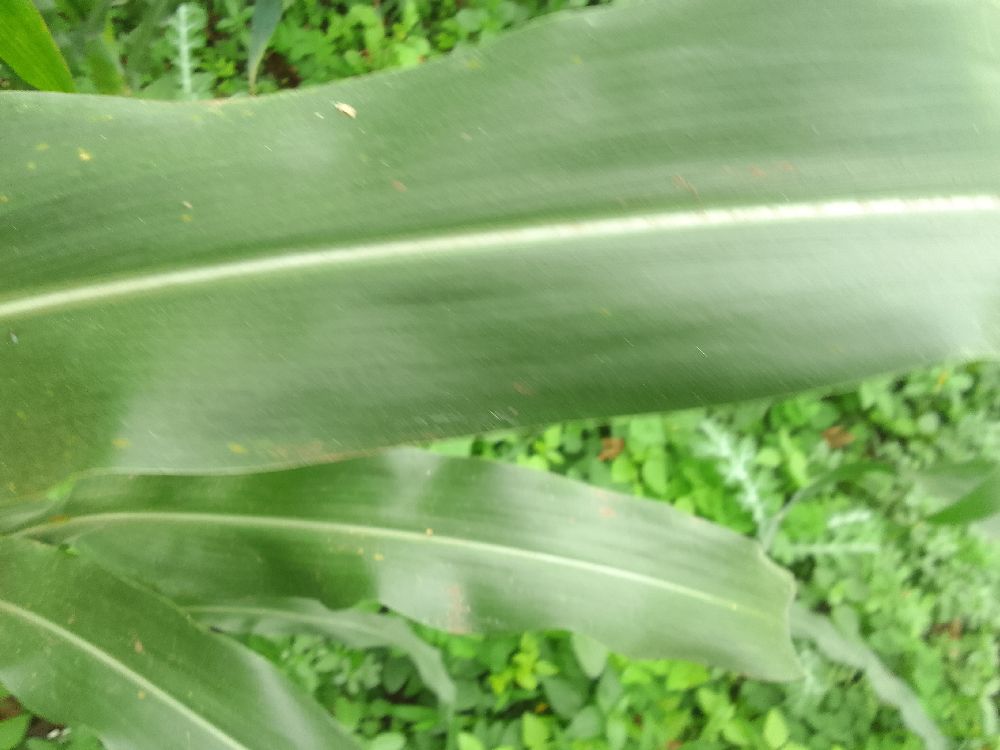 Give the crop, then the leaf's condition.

maize, healthy
